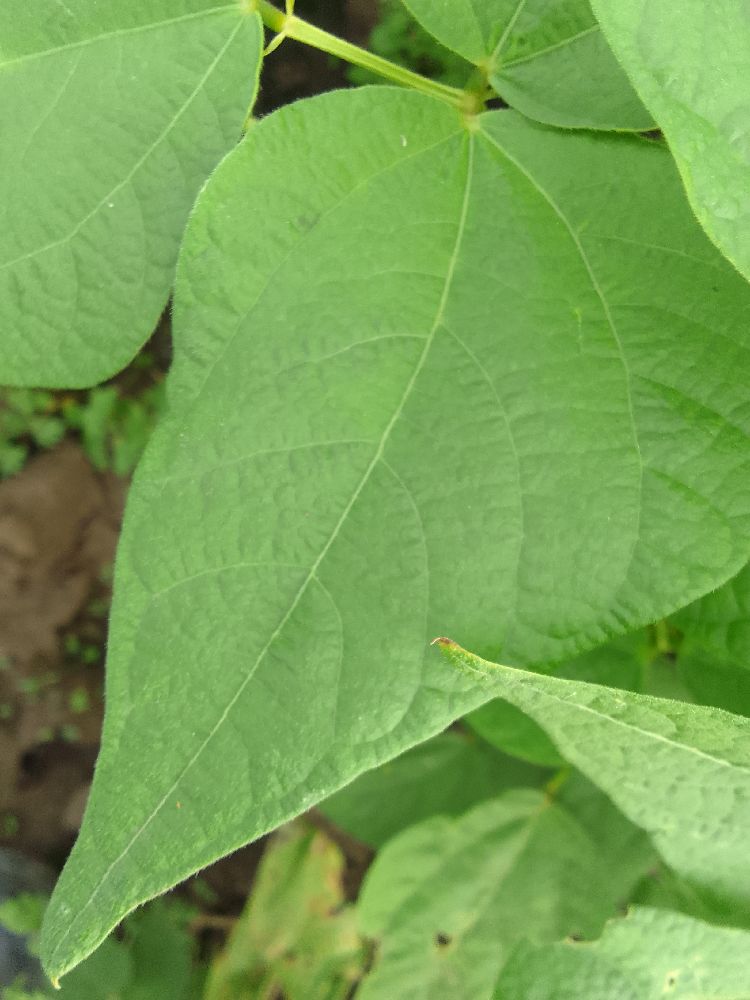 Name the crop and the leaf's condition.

common bean, healthy
